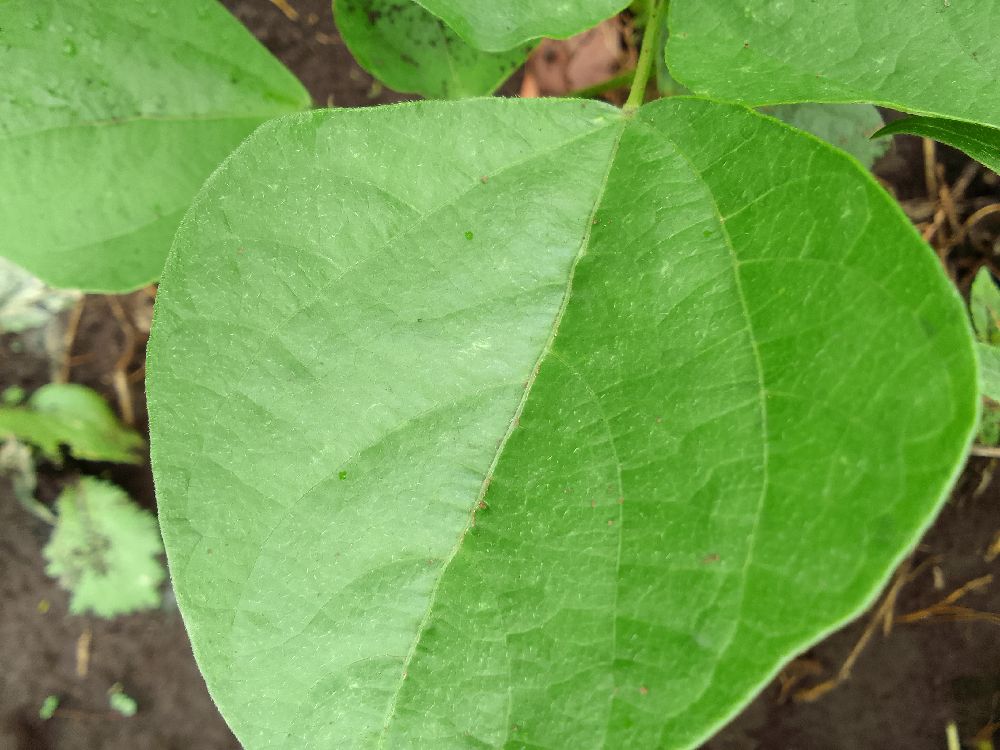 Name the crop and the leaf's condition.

common bean, healthy
